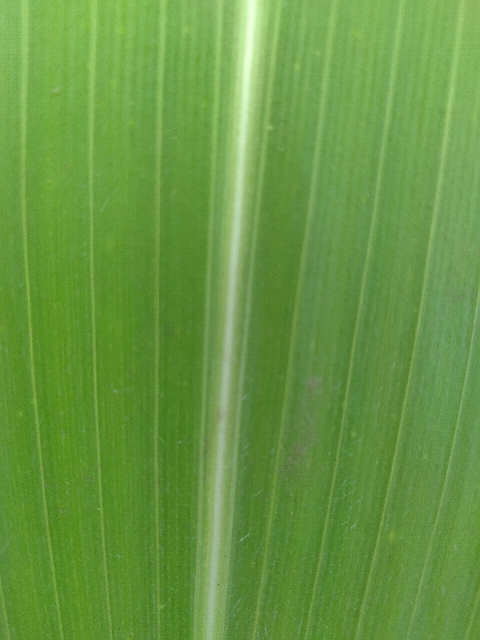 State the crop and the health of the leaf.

maize, healthy
